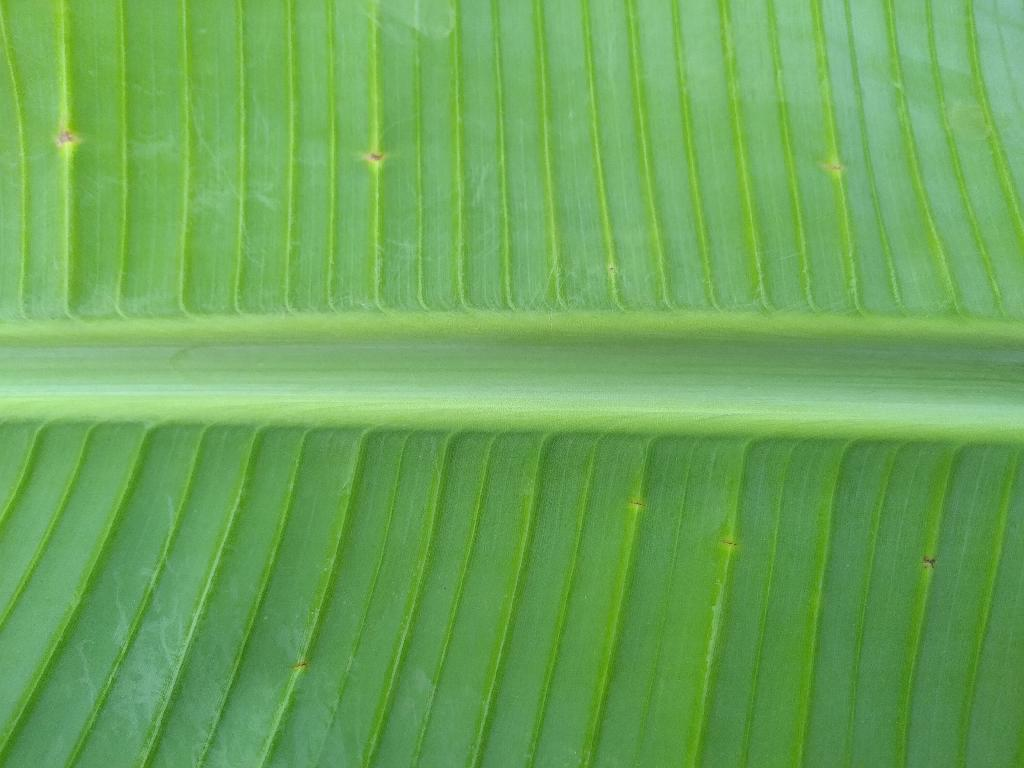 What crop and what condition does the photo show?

banana, healthy
